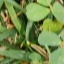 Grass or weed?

unstructured weed
